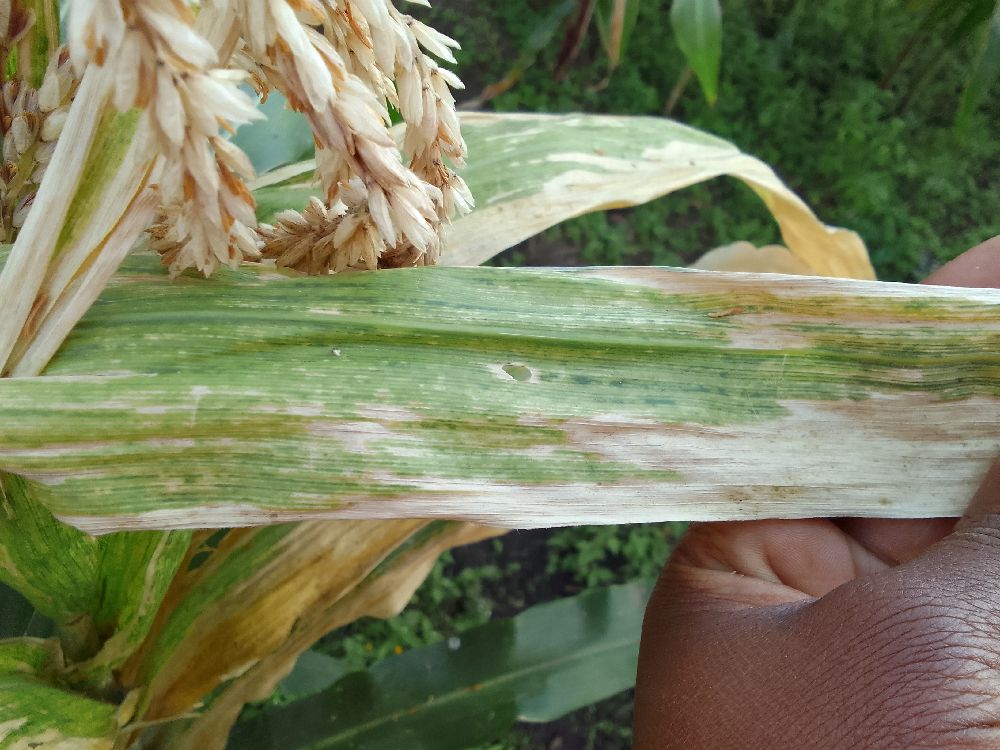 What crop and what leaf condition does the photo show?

maize, maize lethal necrosis
